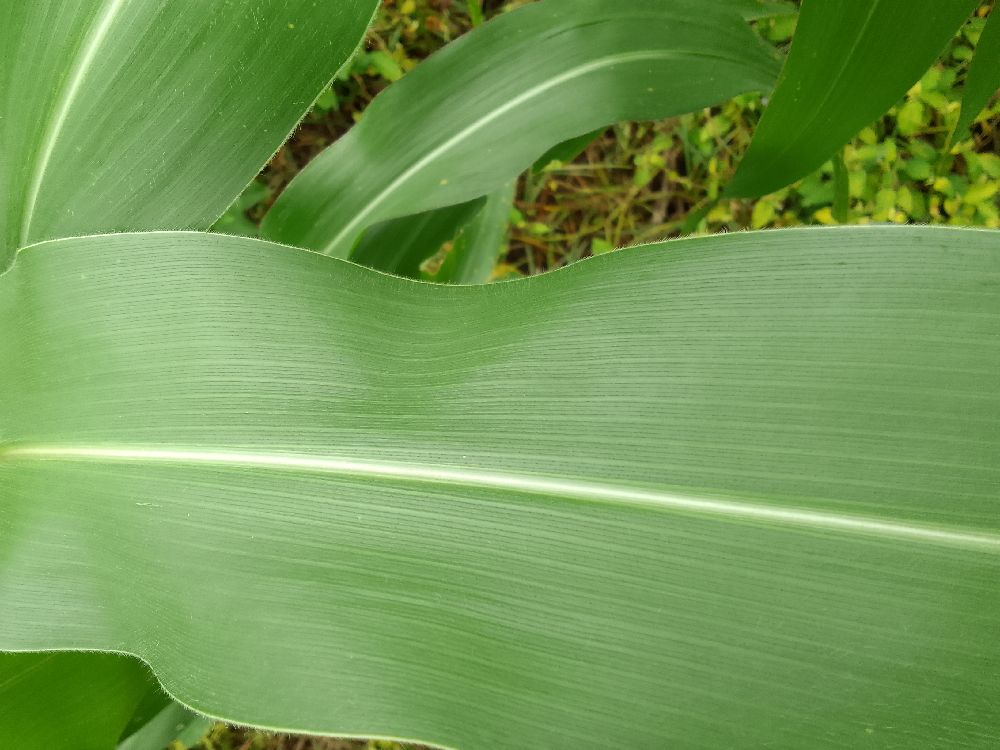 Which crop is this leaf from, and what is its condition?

maize, healthy
